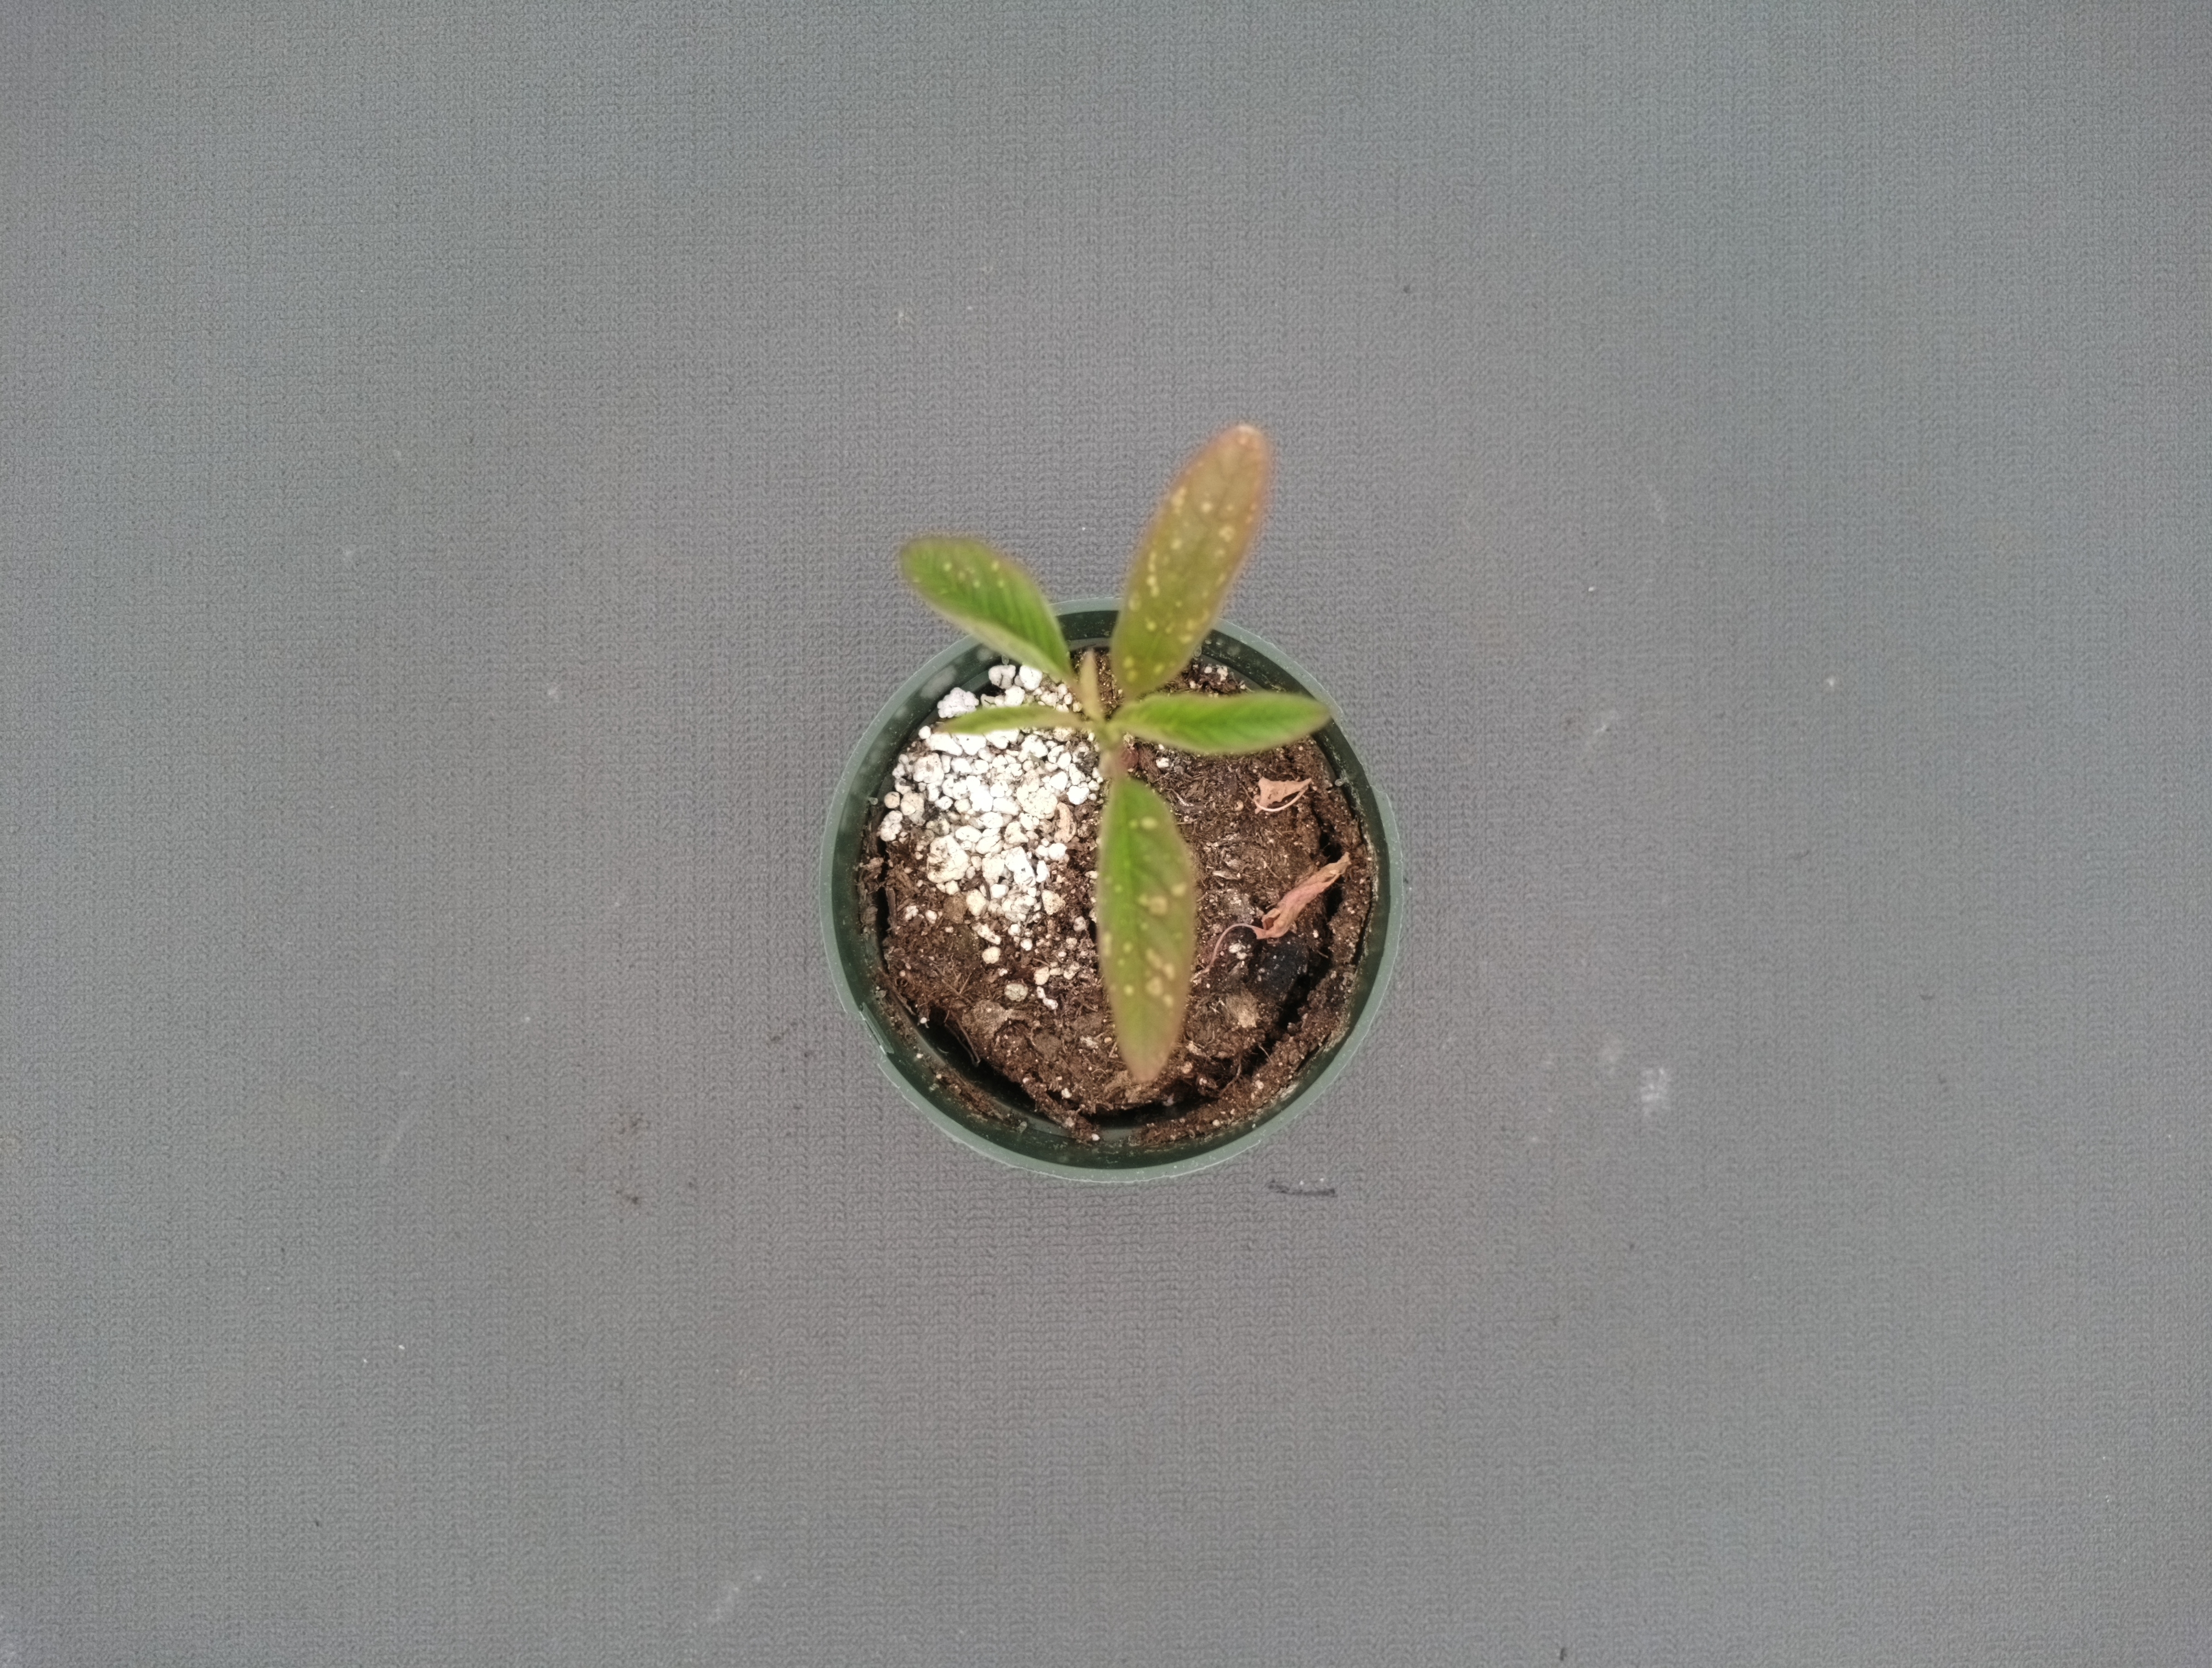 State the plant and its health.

waterhemp, chlorosis only
